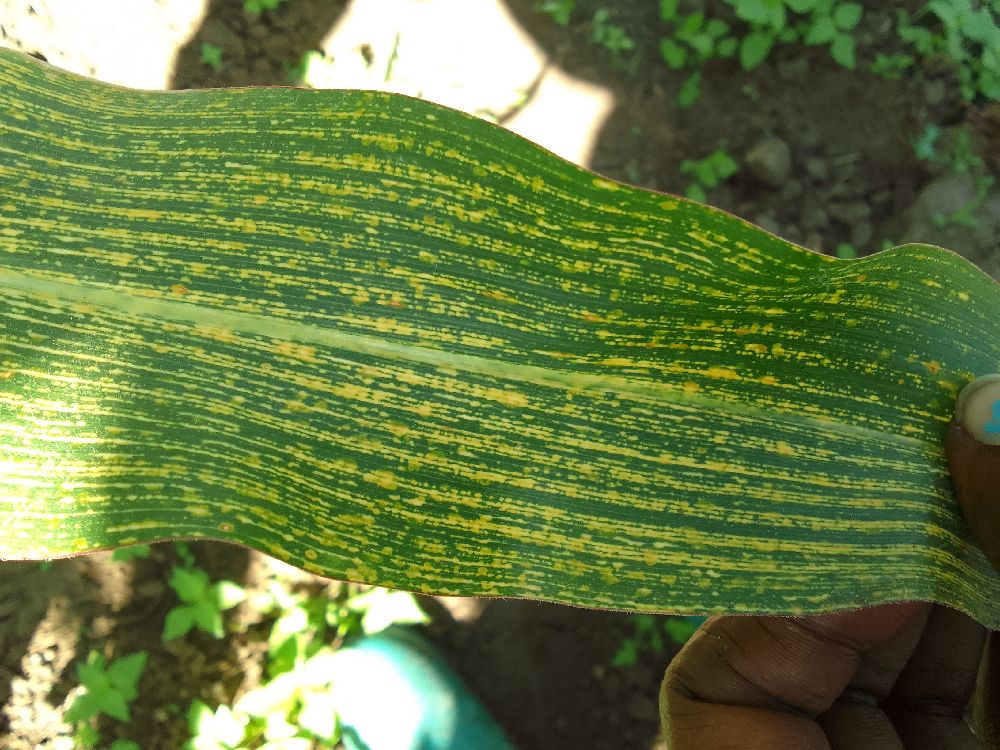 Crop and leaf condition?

maize, maize streak virus
